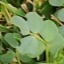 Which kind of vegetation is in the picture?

unstructured weed
